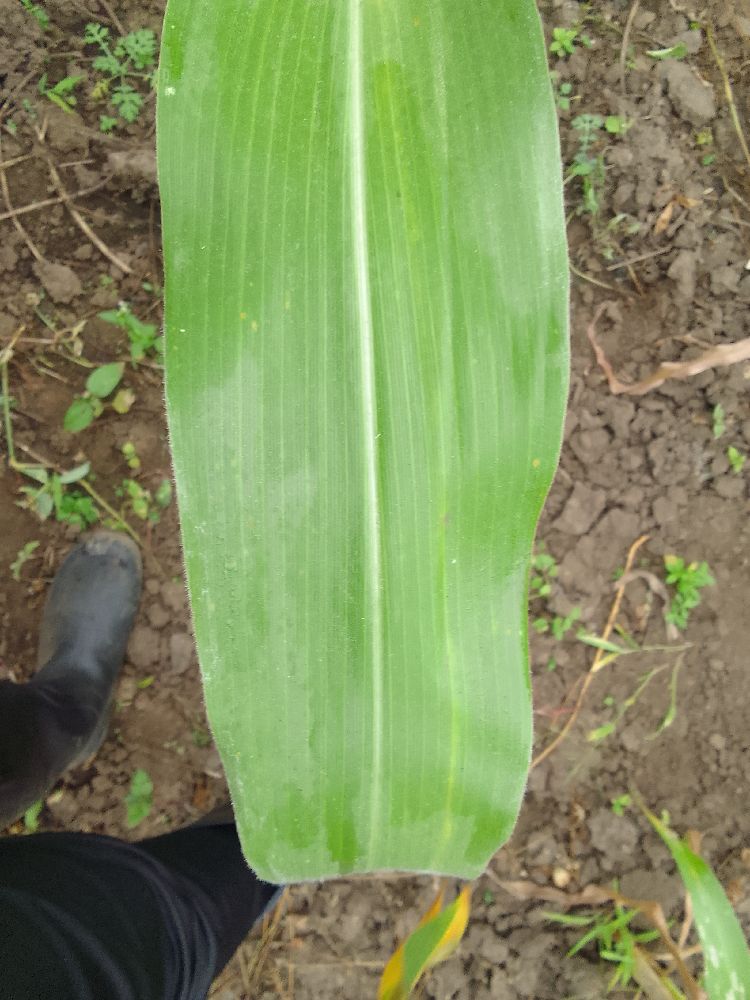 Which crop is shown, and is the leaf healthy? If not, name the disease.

maize, healthy
